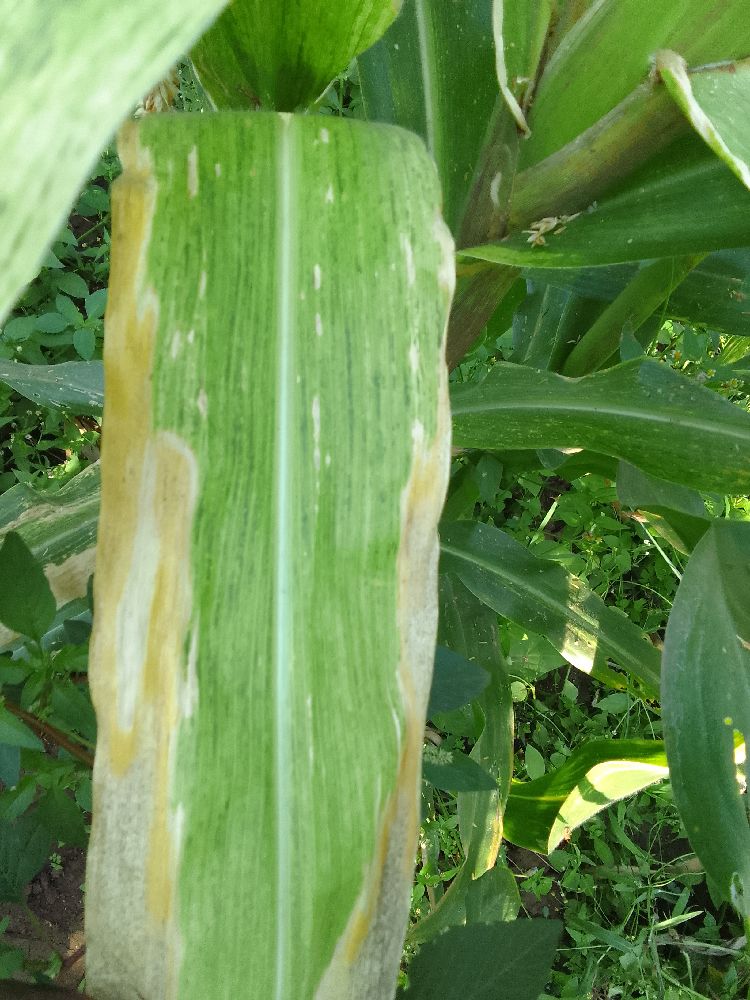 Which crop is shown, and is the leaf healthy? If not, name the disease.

maize, maize lethal necrosis
